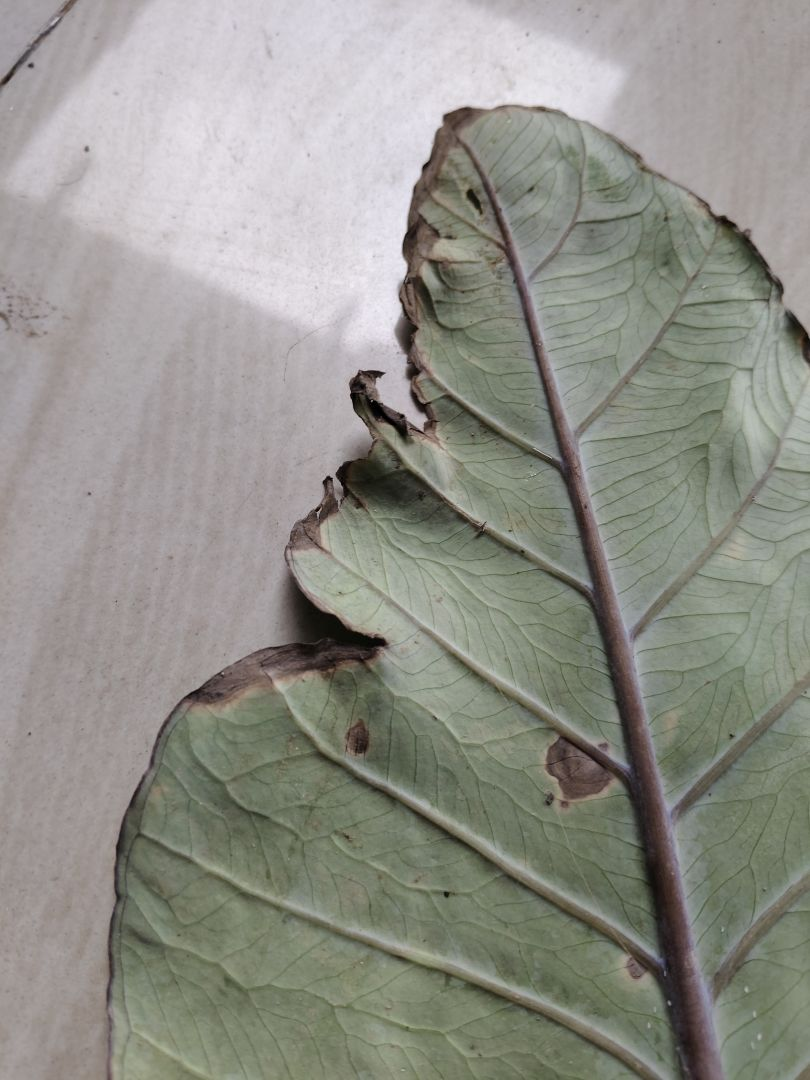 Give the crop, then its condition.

taro, leaf blight
